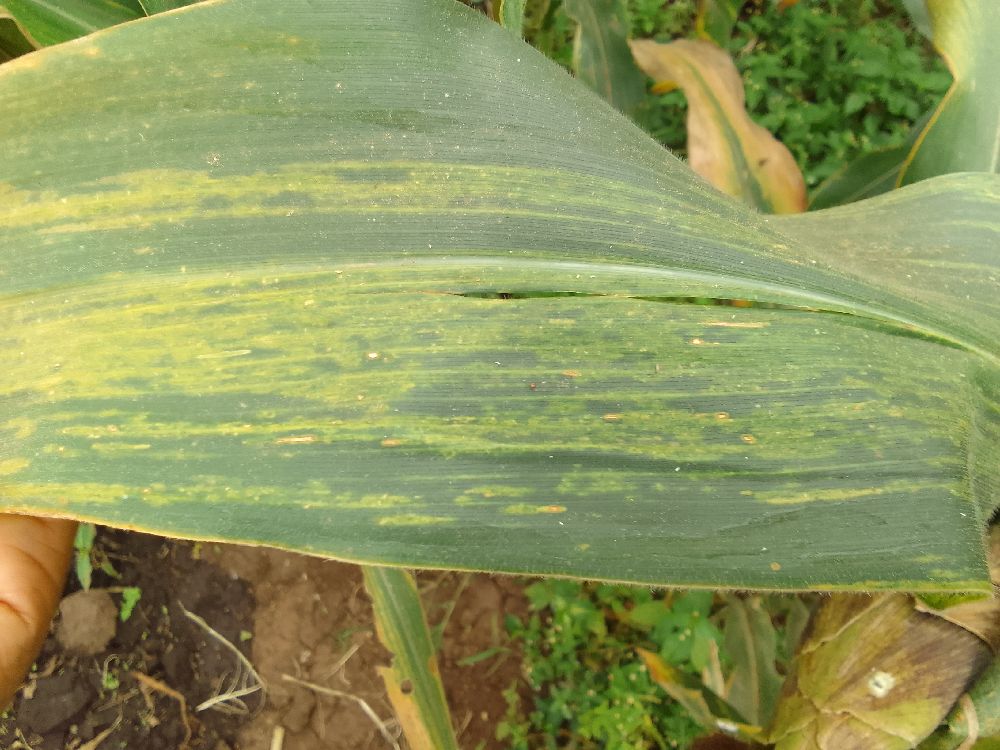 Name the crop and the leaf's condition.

maize, maize lethal necrosis
